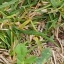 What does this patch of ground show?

unstructured weed
